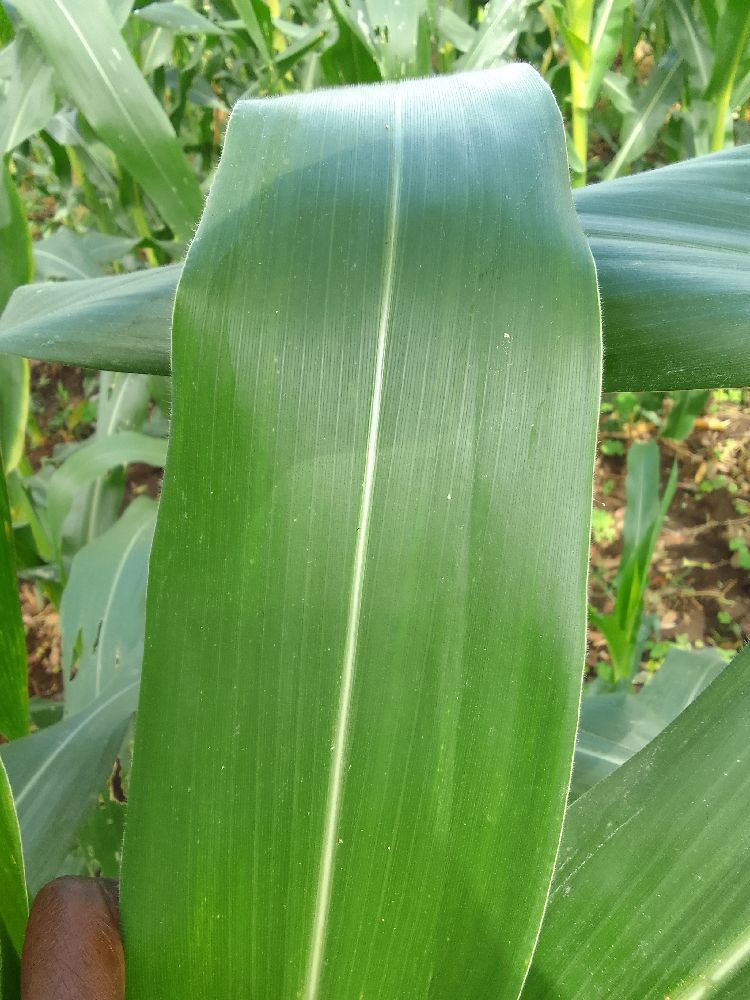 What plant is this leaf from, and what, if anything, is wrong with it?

maize, healthy
